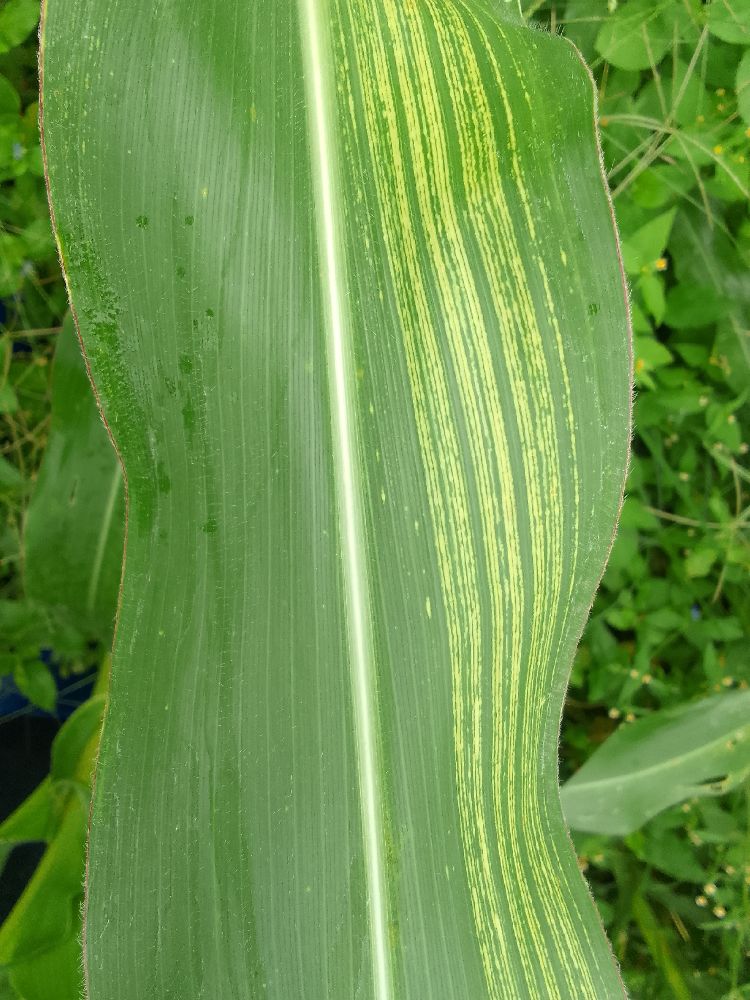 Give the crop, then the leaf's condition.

maize, maize streak virus
